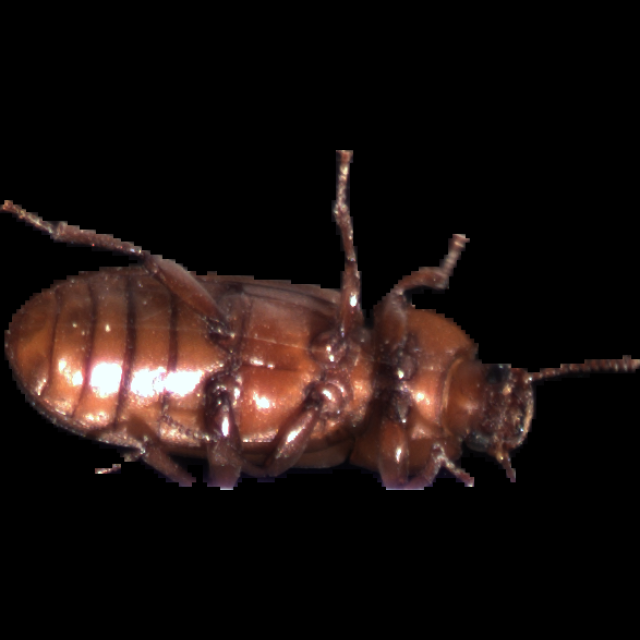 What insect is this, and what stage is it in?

mealworm beetle
